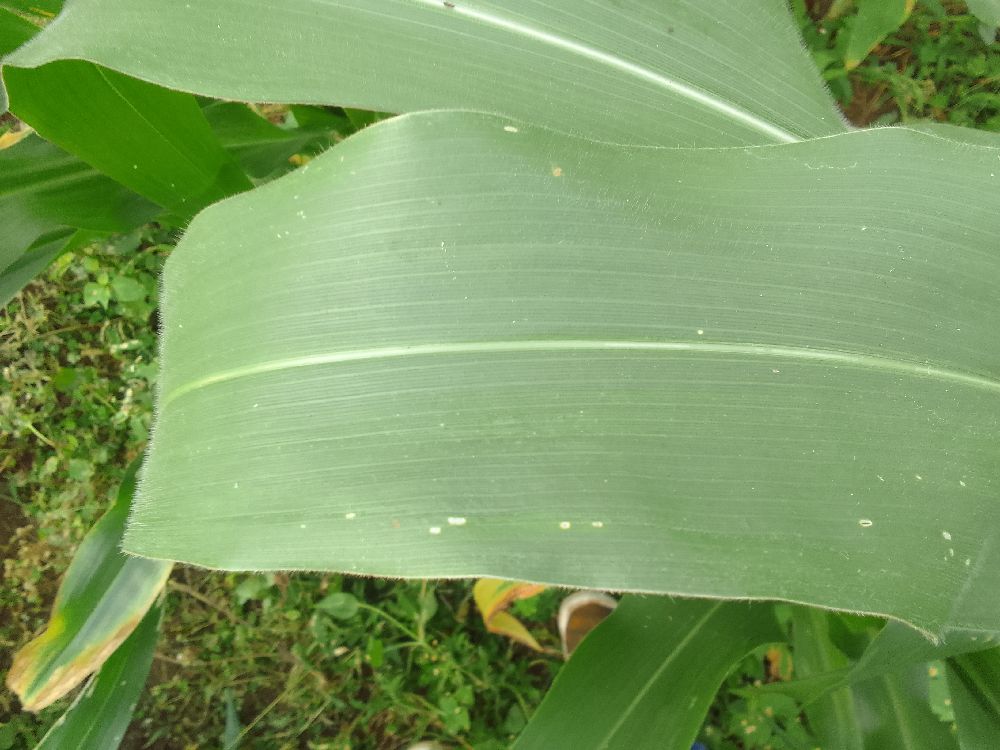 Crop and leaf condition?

maize, healthy
